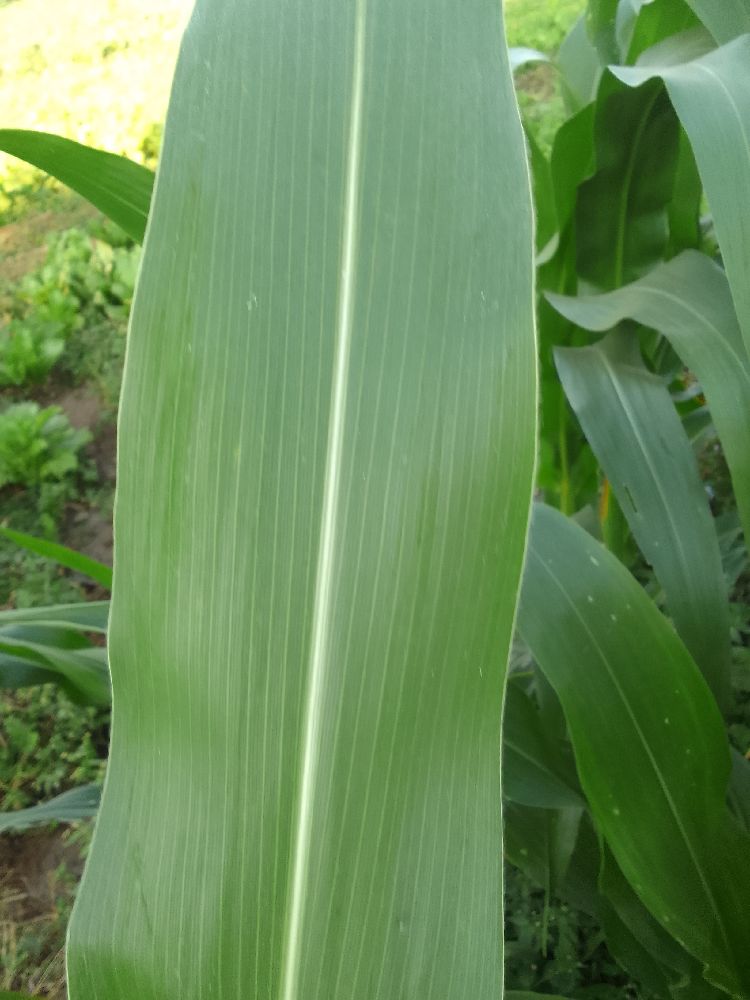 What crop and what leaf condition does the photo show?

maize, healthy
